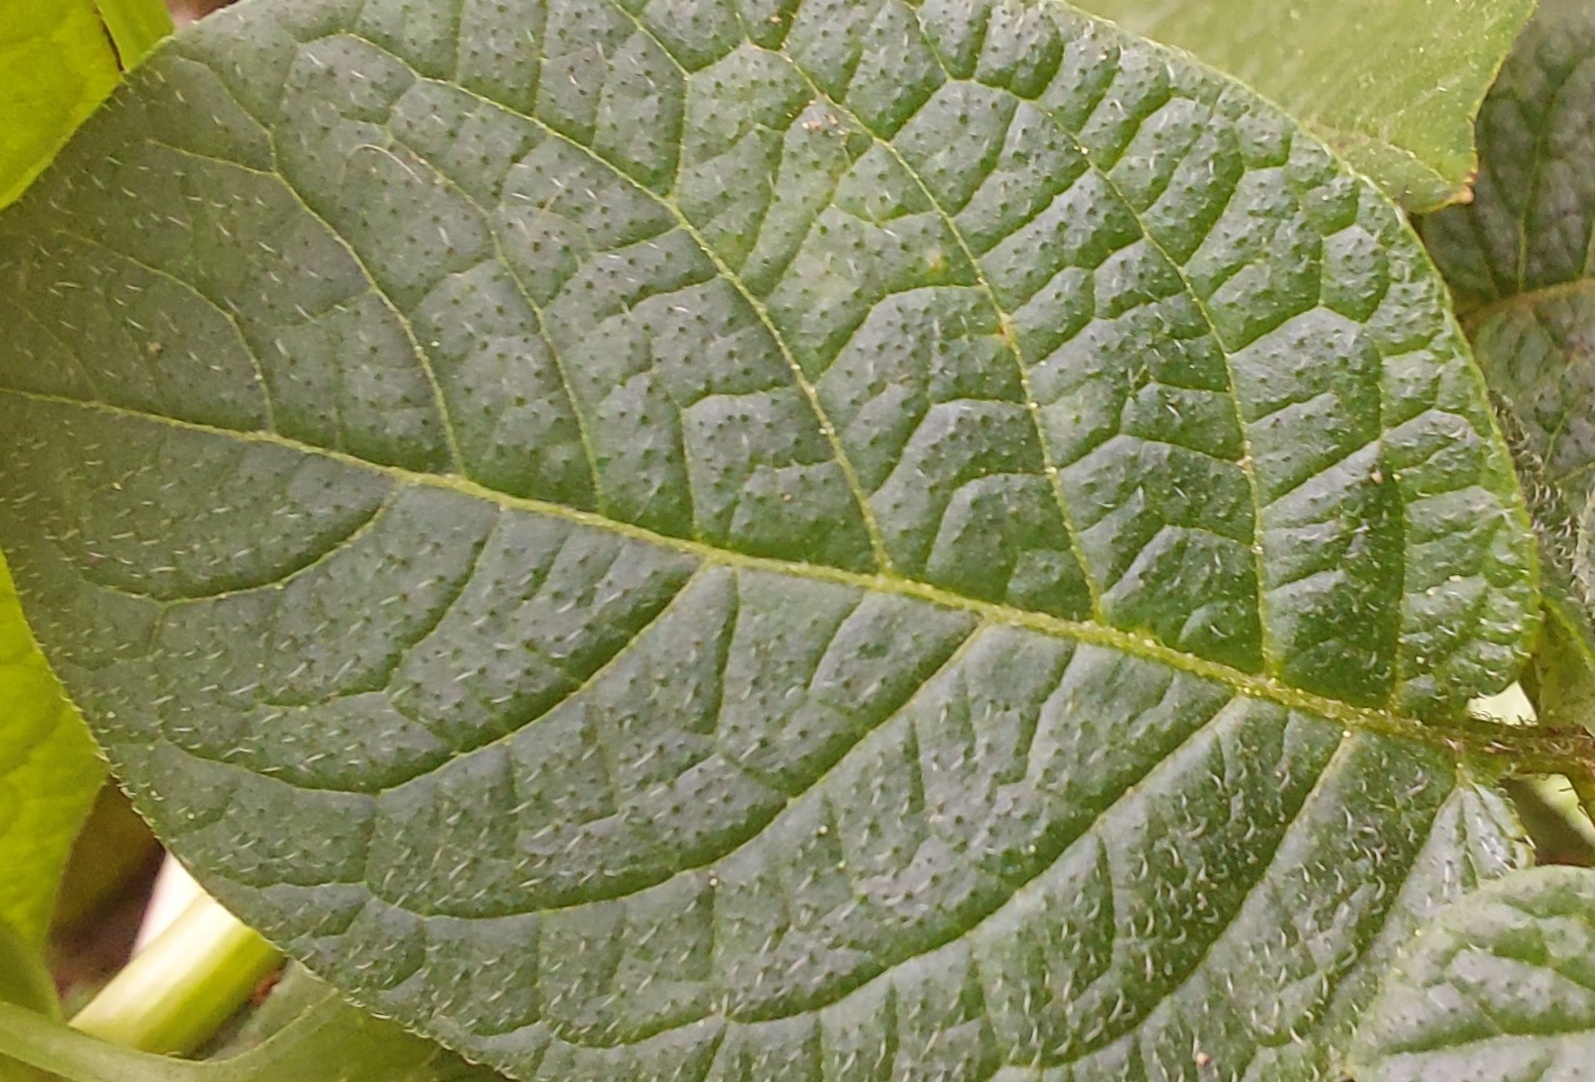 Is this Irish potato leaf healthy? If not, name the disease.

healthy
